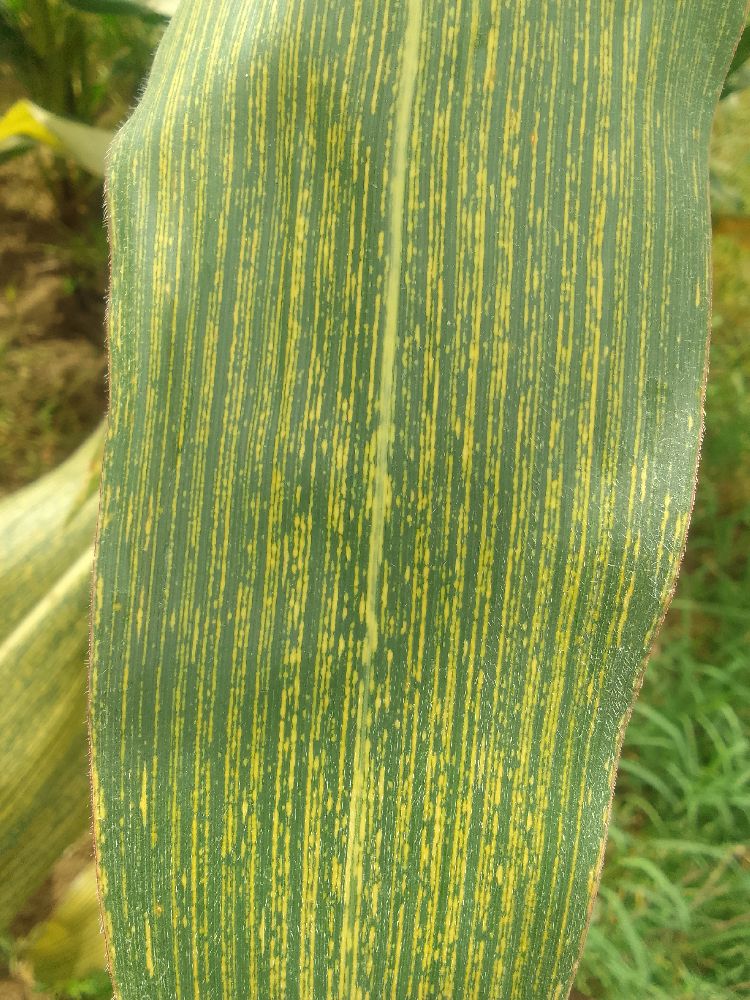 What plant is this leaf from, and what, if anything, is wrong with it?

maize, maize streak virus
